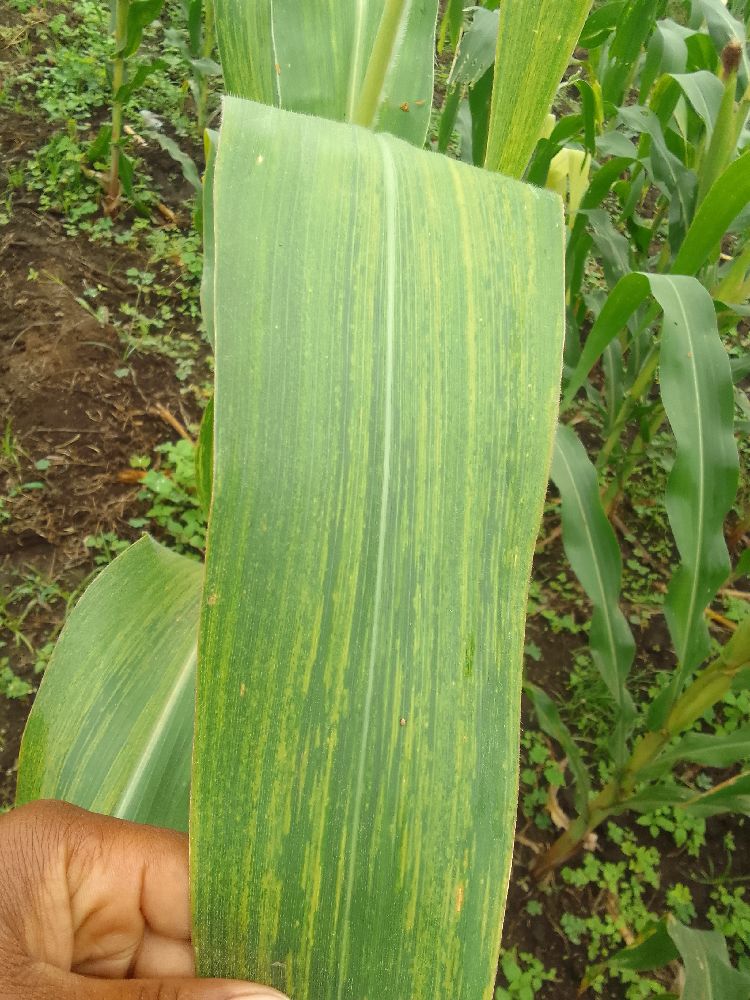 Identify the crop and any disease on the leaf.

maize, maize lethal necrosis
